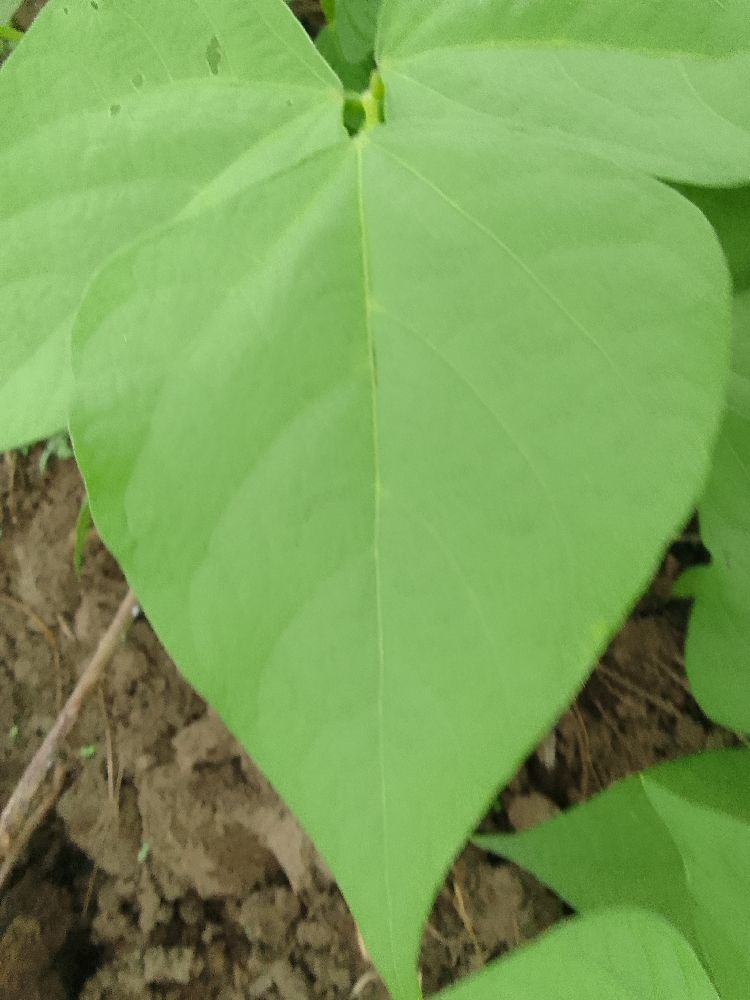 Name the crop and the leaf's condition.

common bean, healthy
